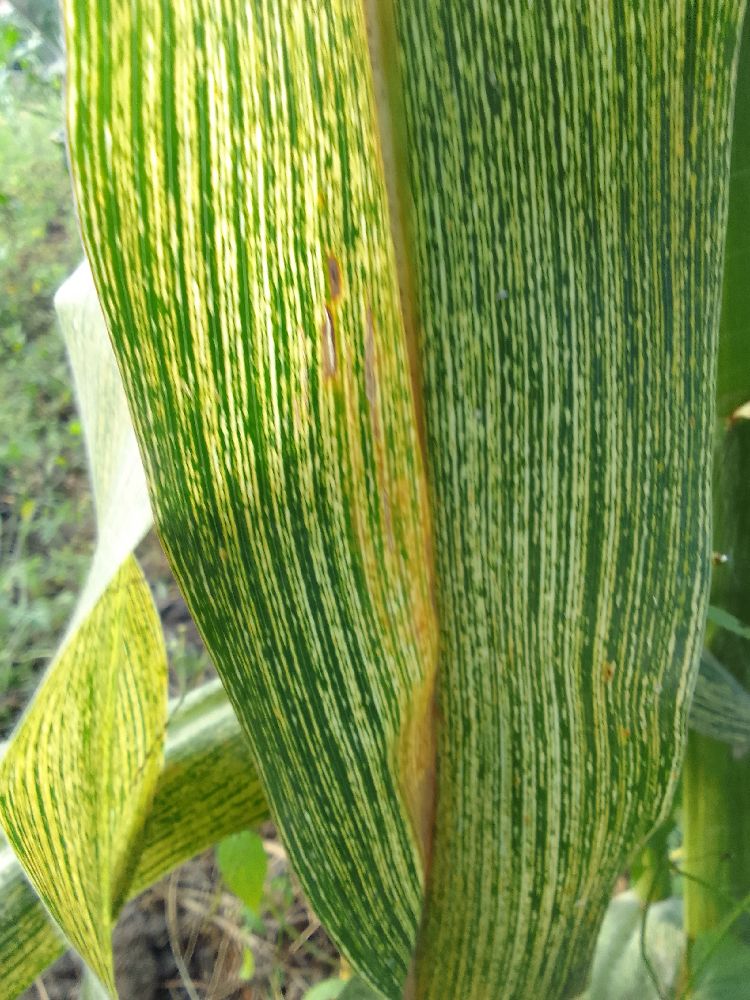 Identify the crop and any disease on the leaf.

maize, maize streak virus
